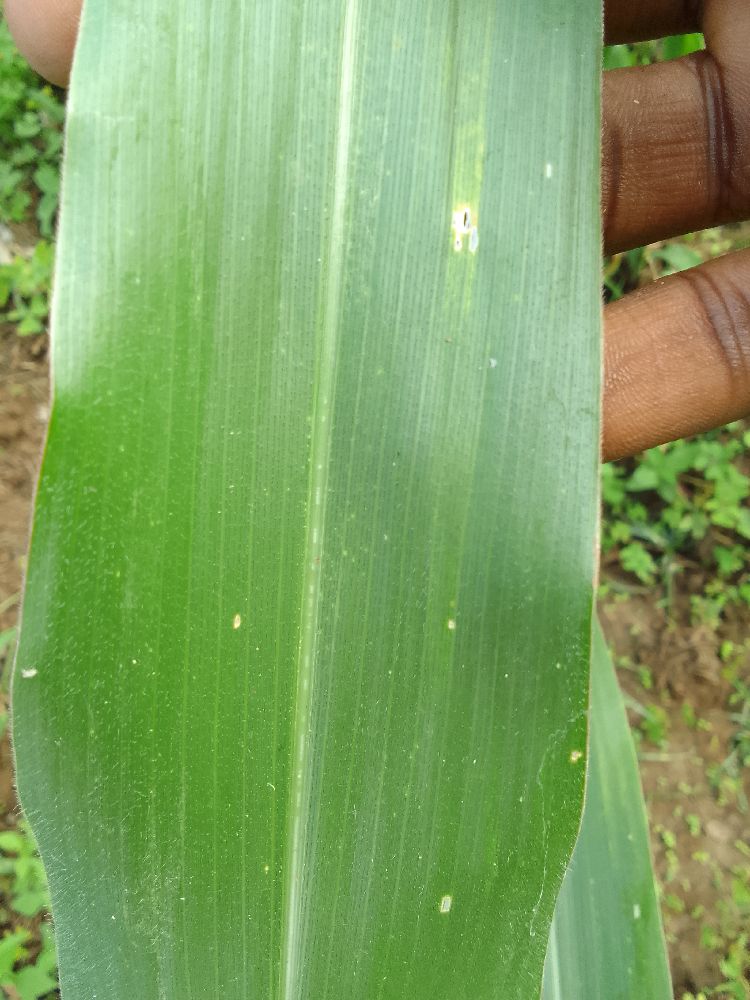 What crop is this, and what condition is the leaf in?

maize, healthy
